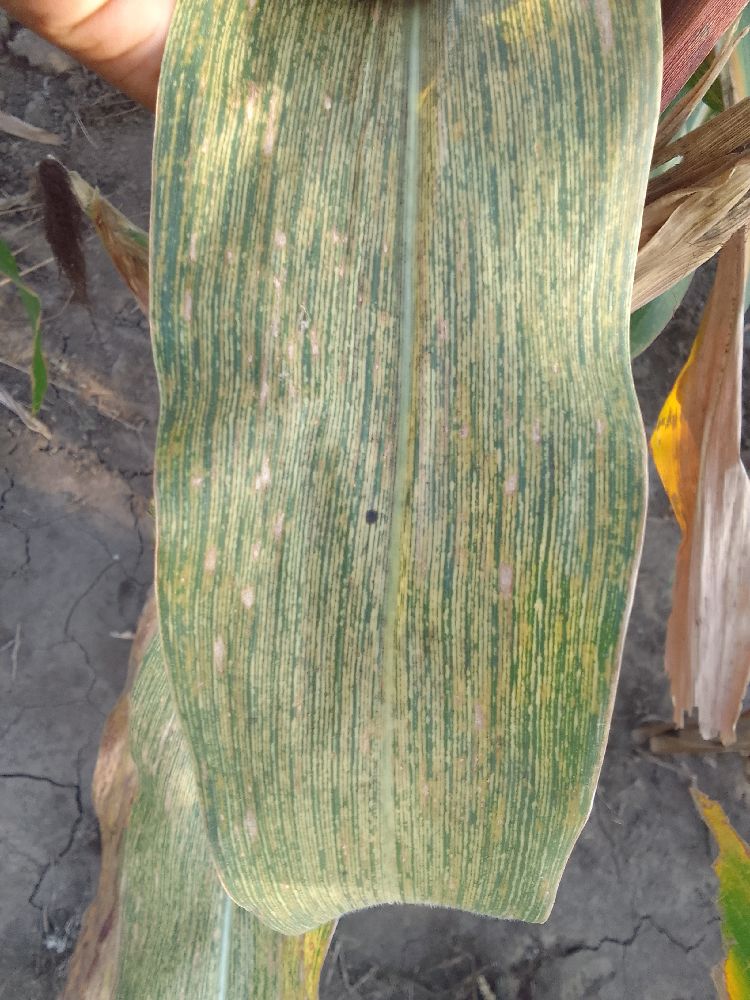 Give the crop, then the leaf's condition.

maize, maize streak virus
